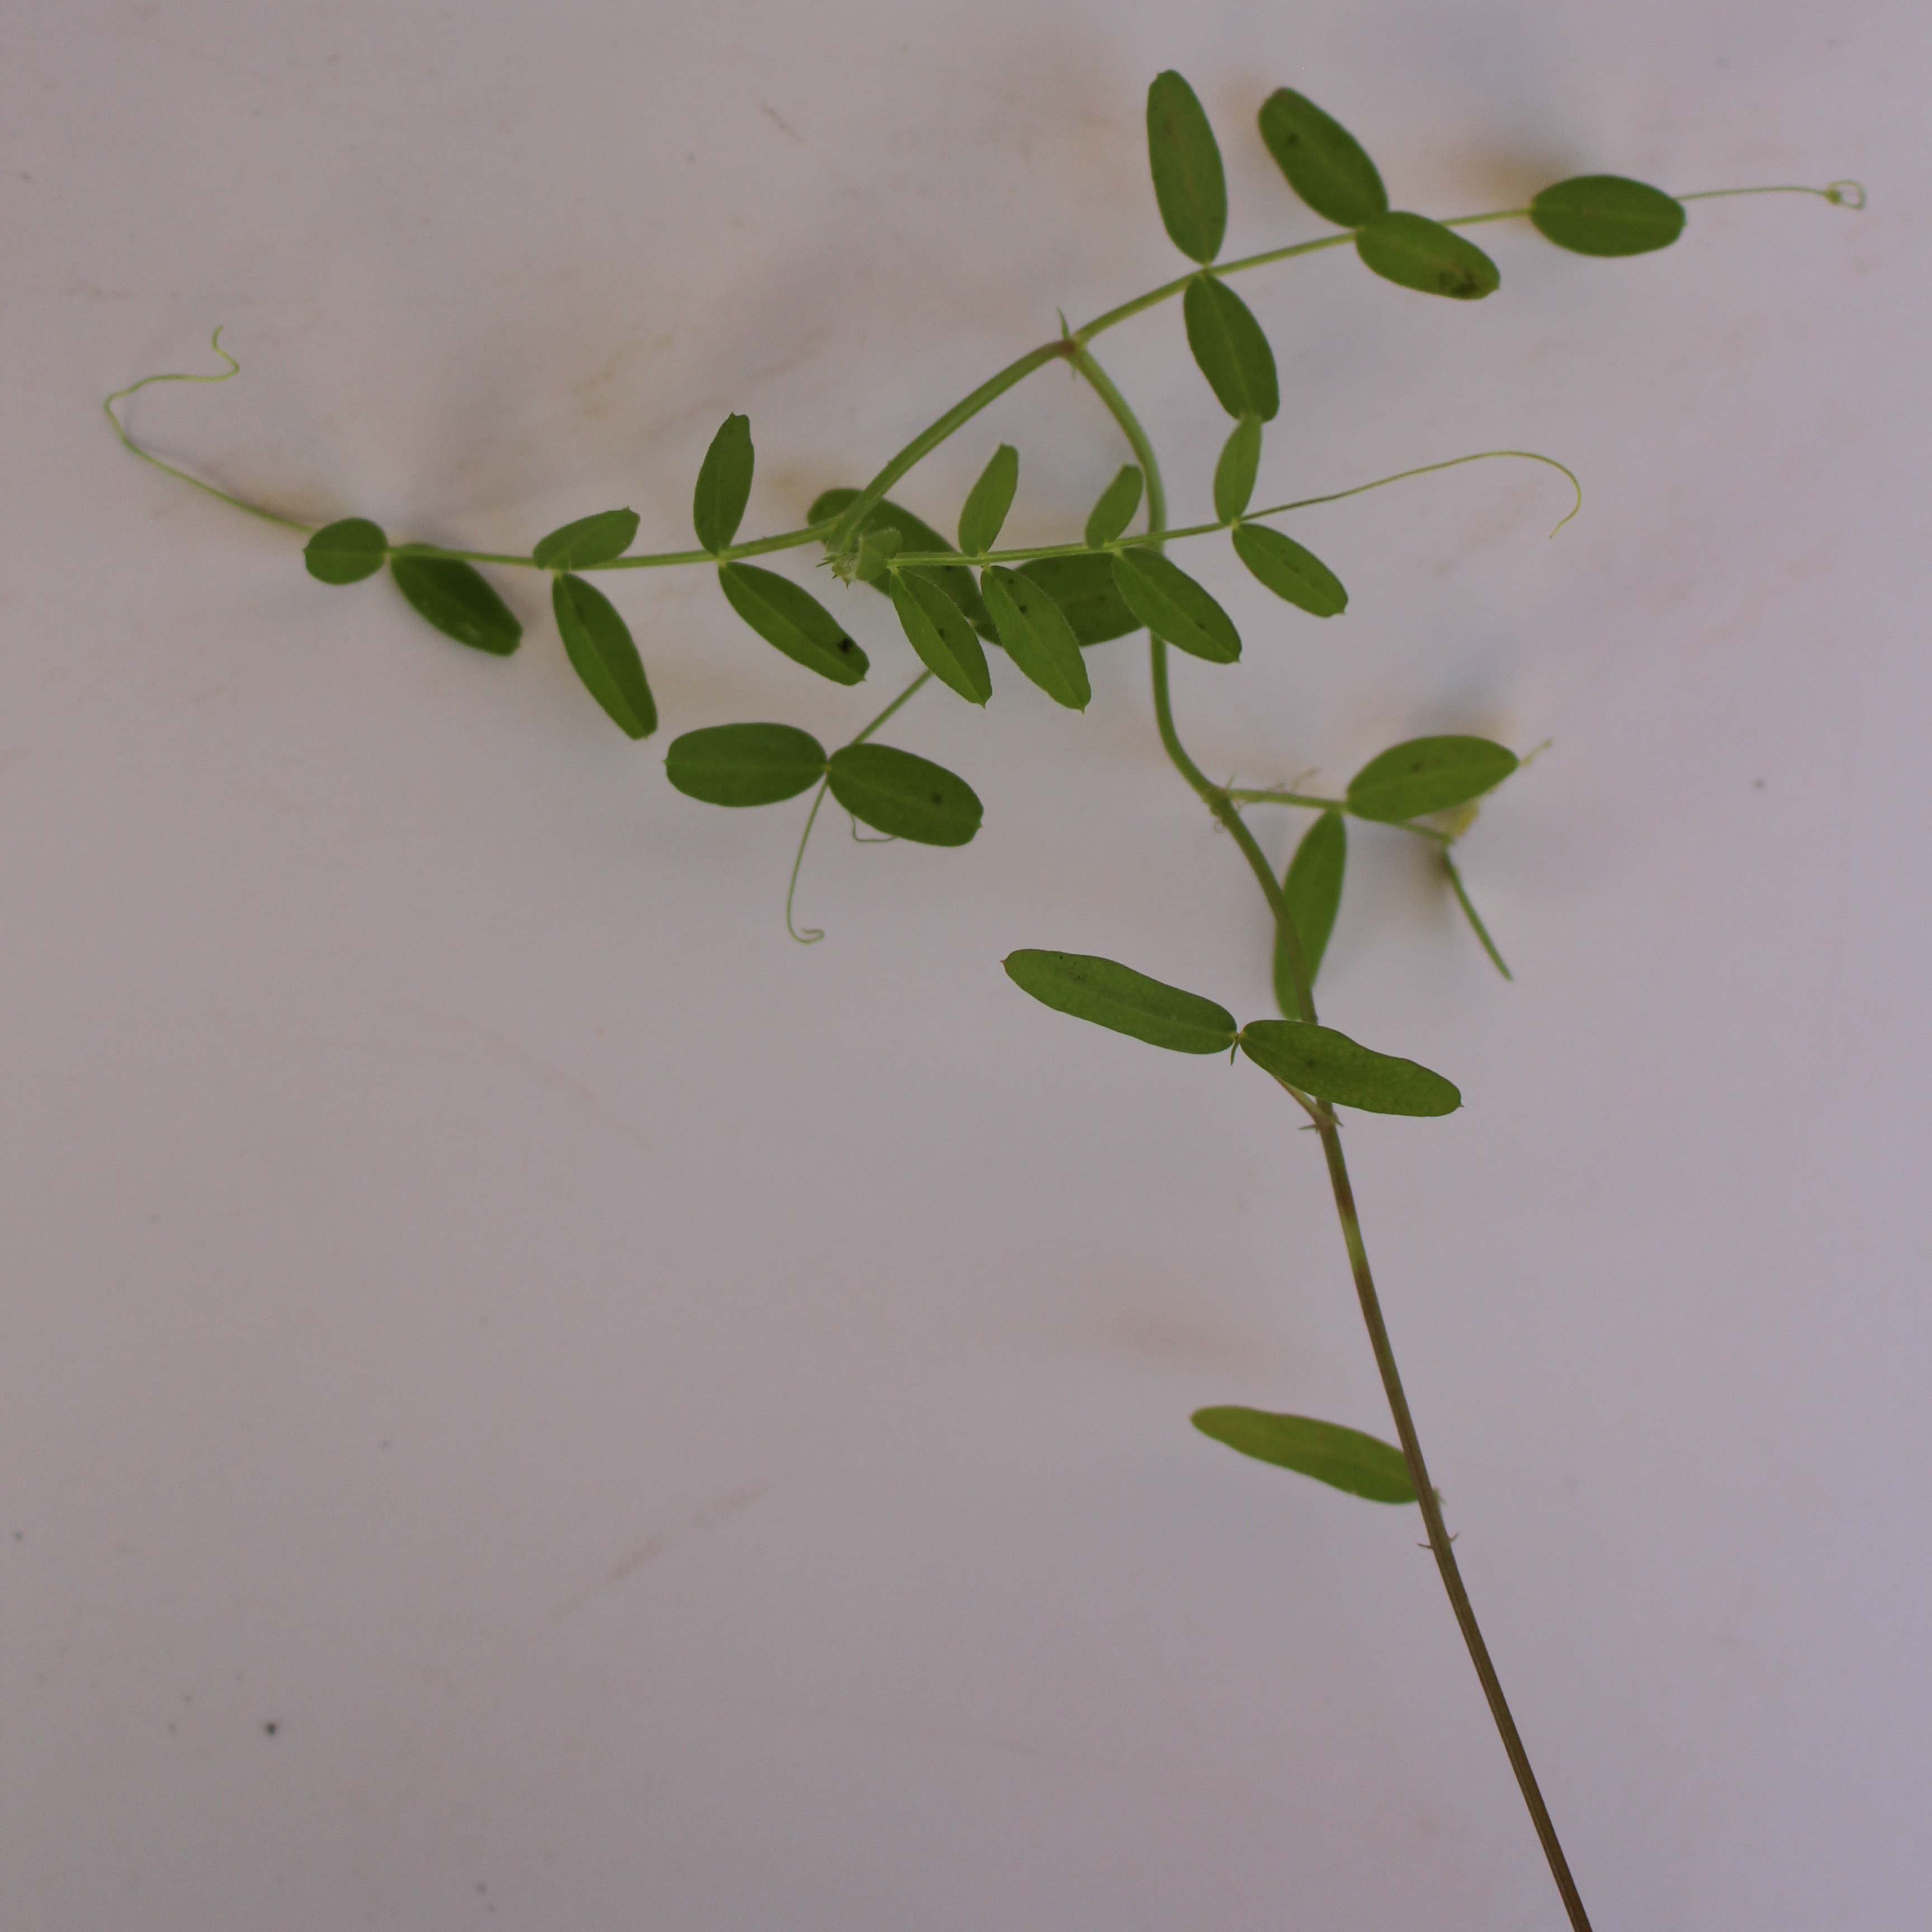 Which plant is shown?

Vicia sativa
